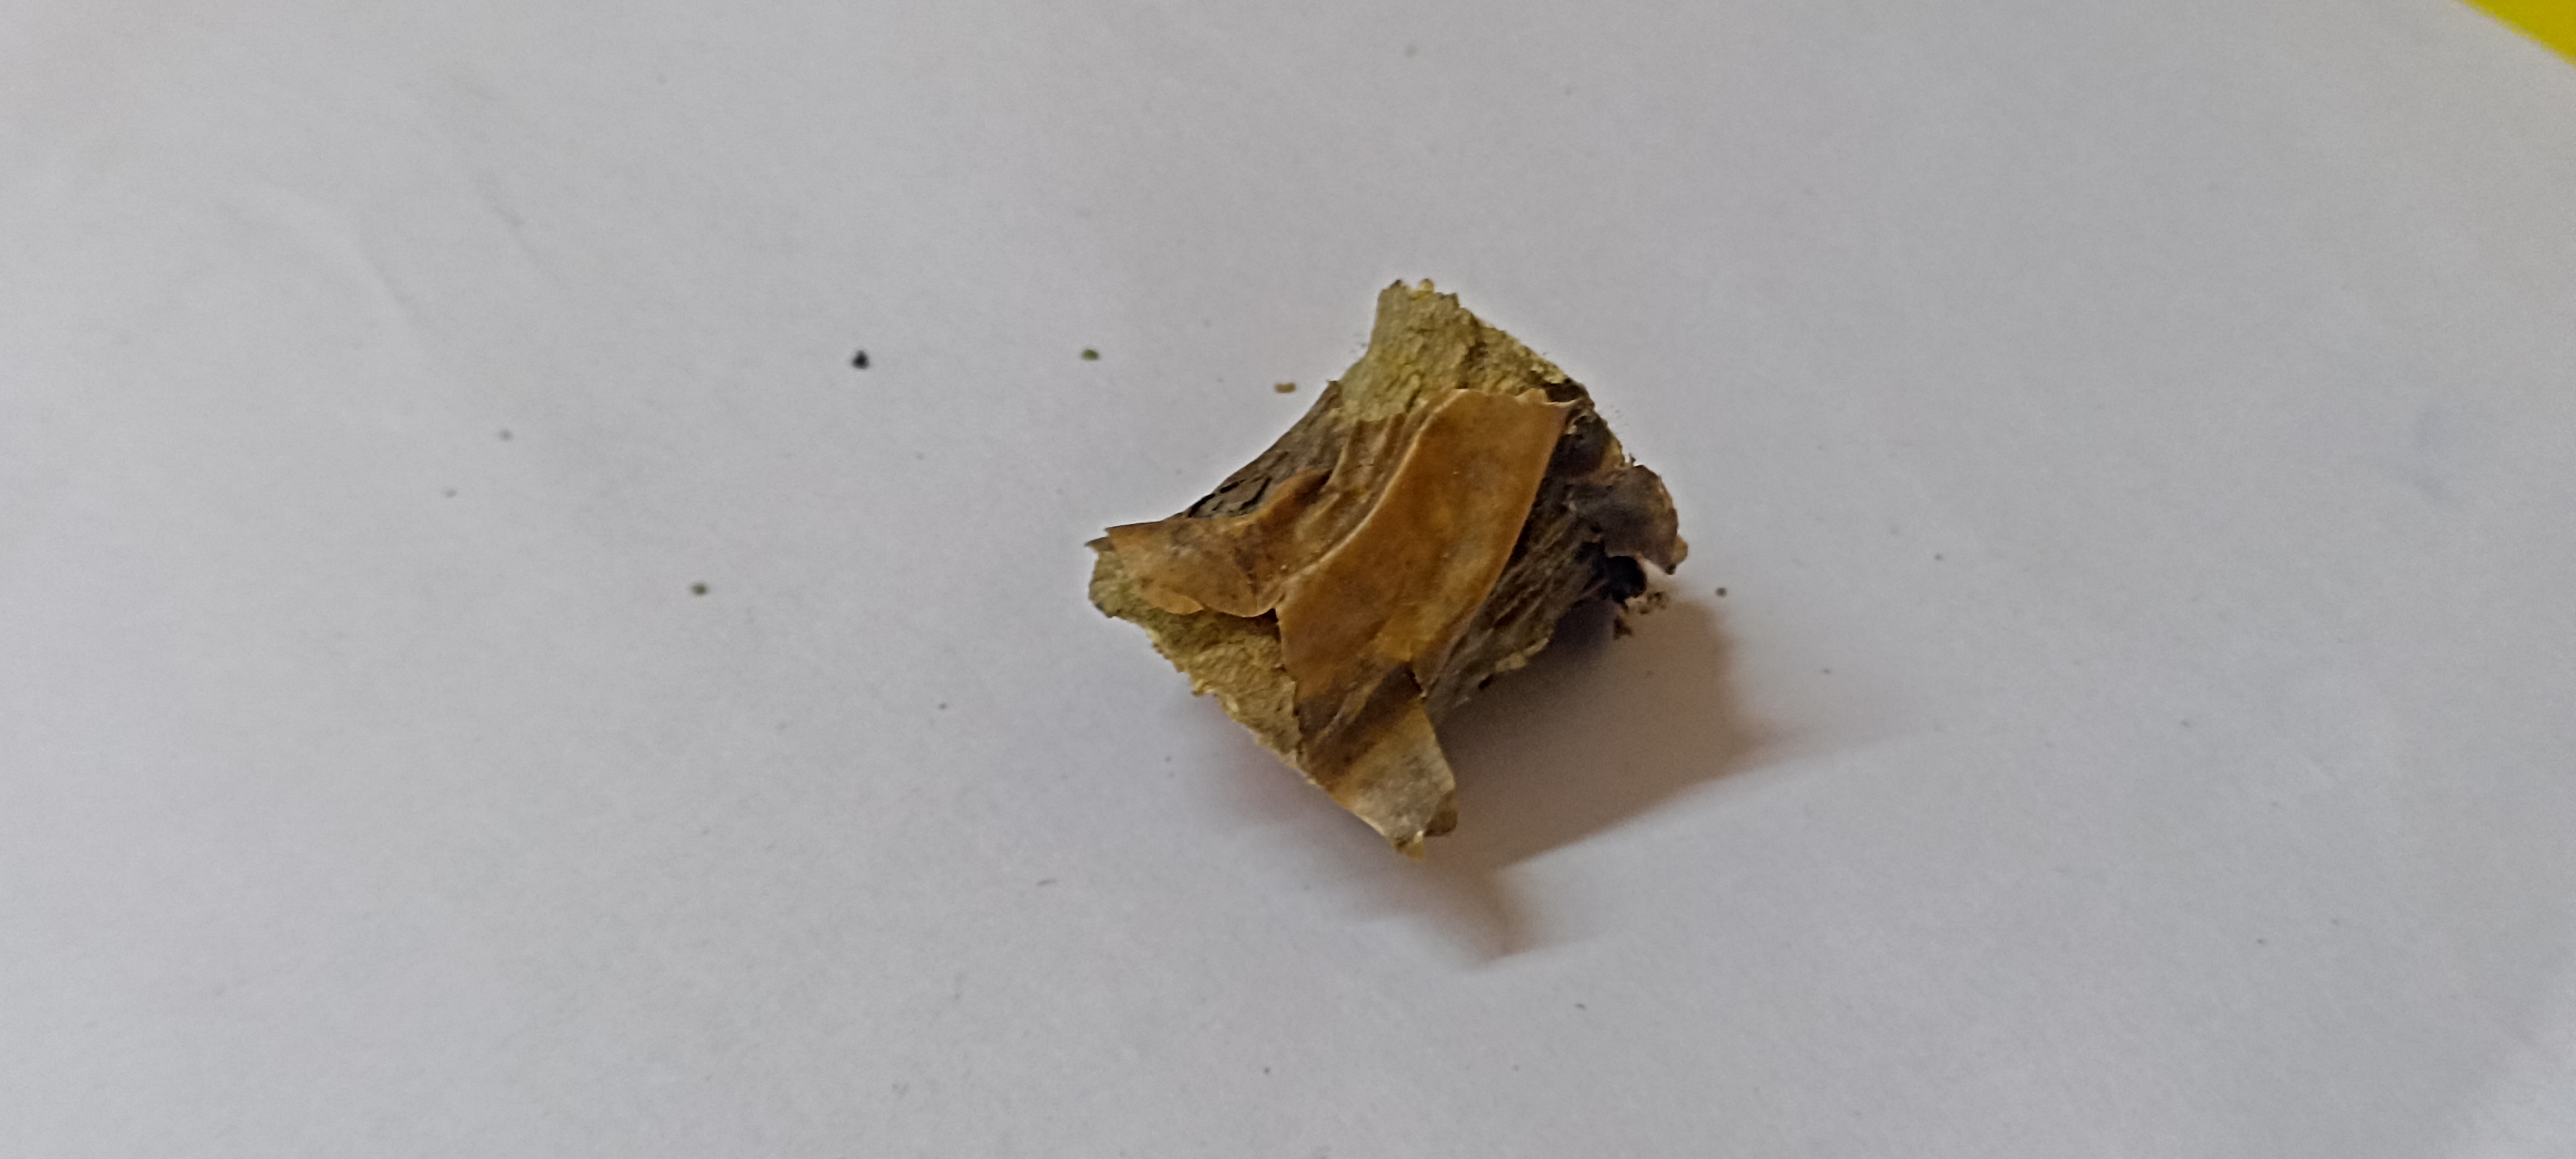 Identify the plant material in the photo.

gulvel
